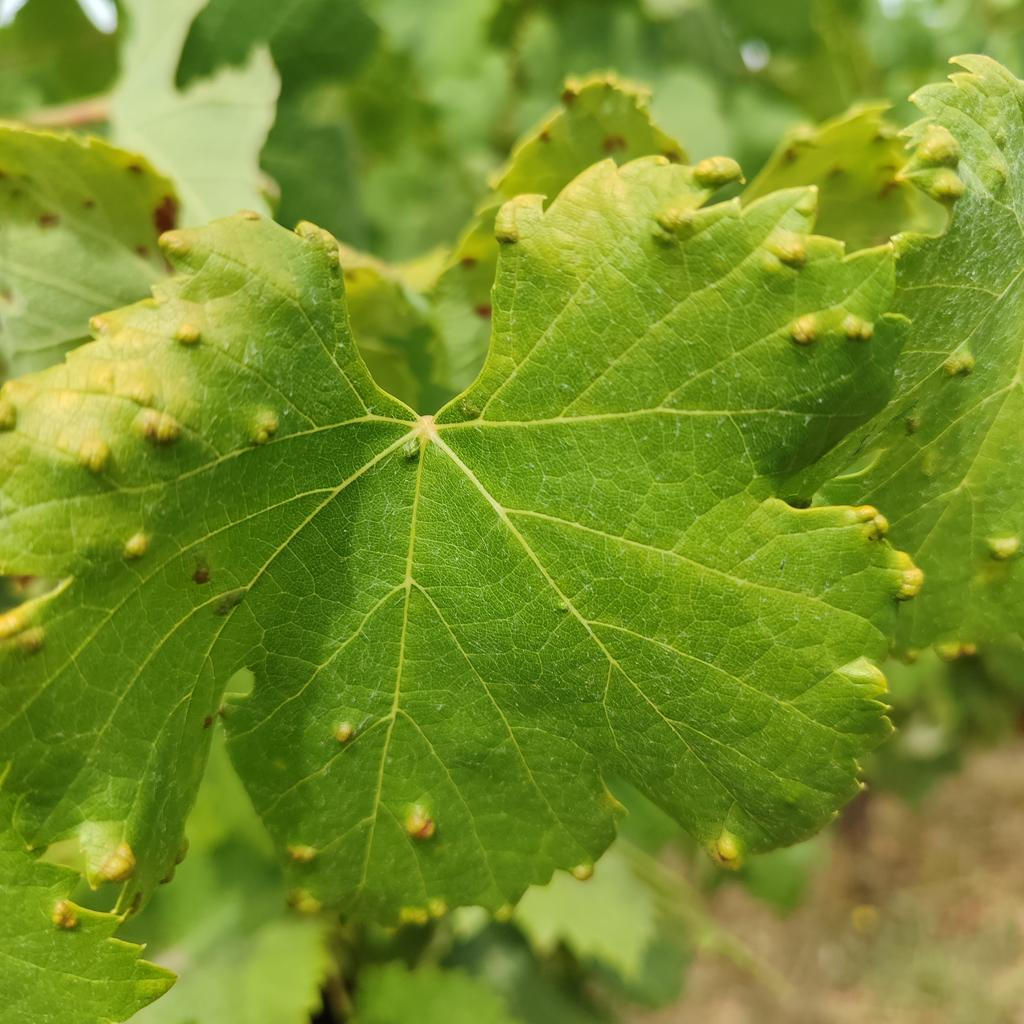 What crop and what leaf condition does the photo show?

grapevine, erineum mite
